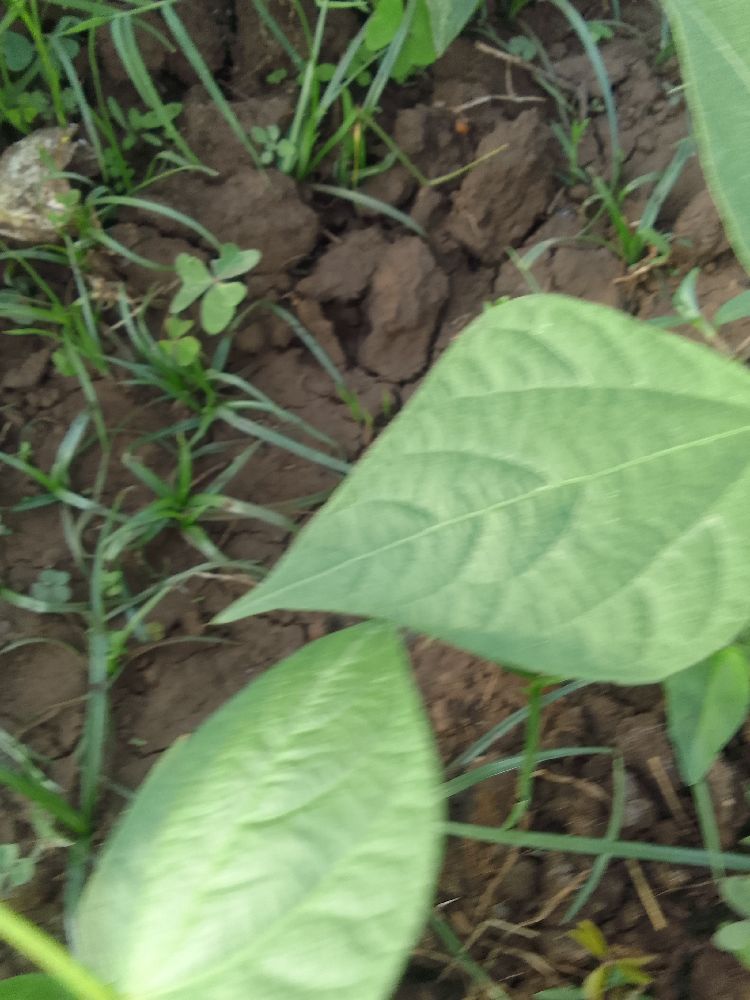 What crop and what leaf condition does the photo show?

common bean, healthy
